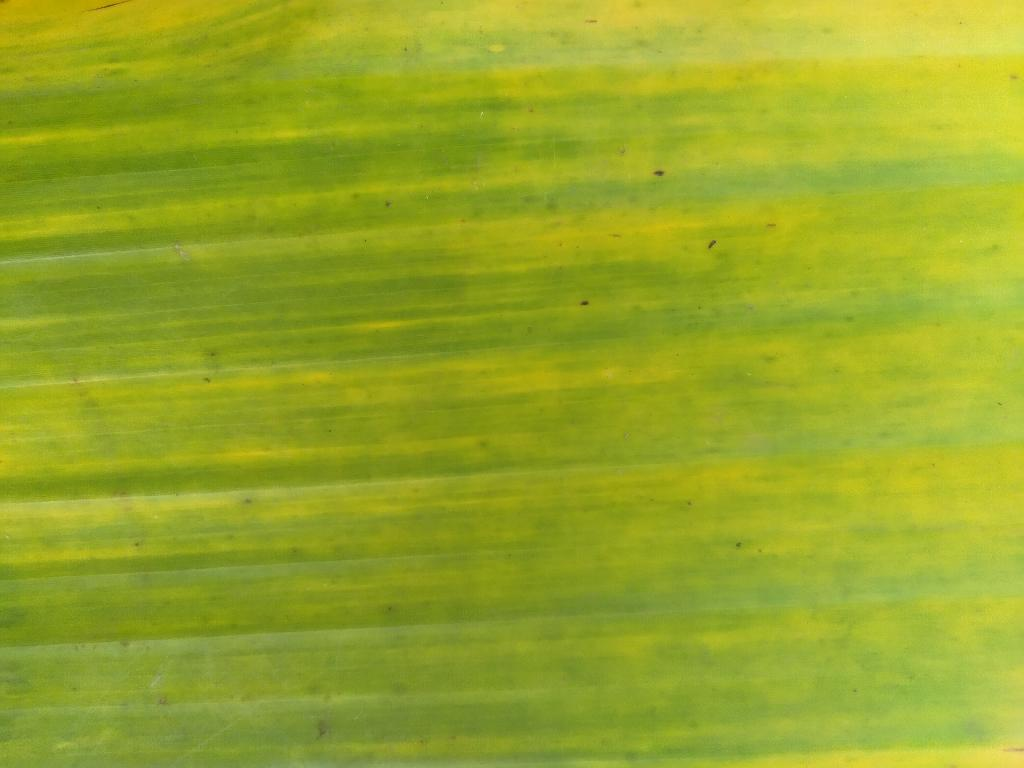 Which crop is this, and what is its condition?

banana, fusarium wilt race 1
